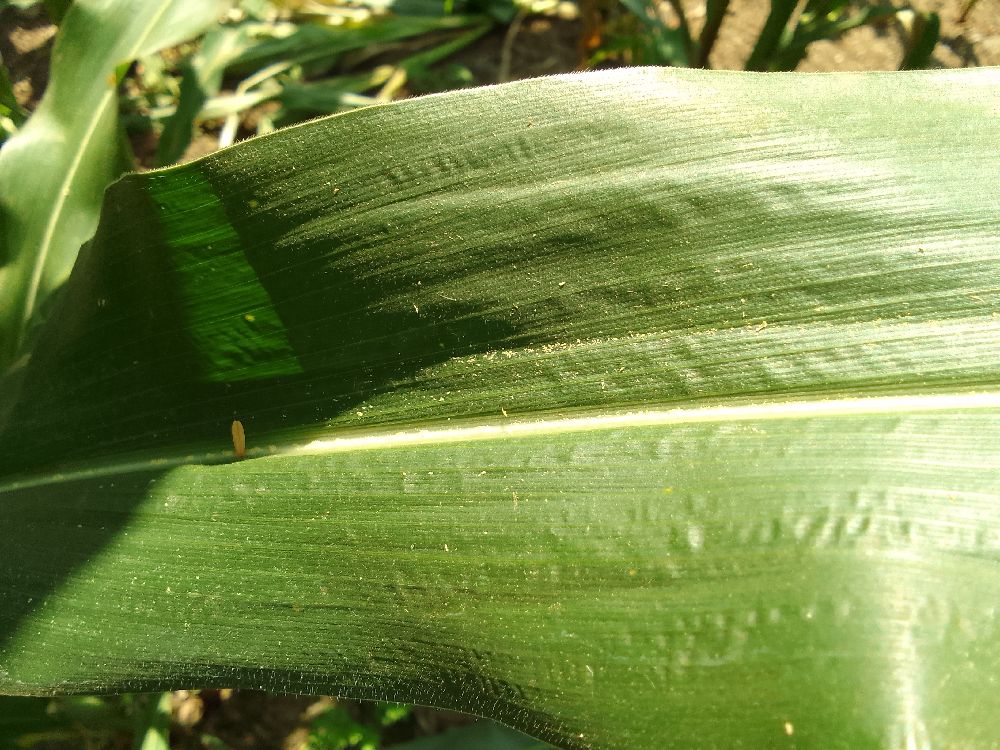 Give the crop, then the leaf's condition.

maize, healthy
